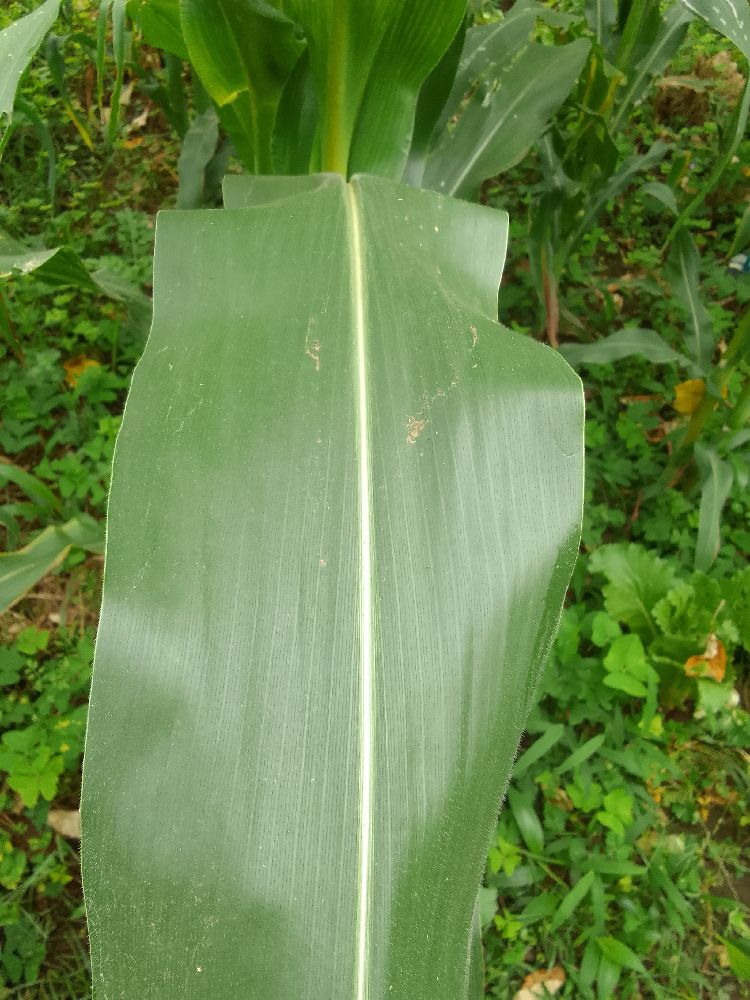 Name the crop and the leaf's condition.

maize, healthy
